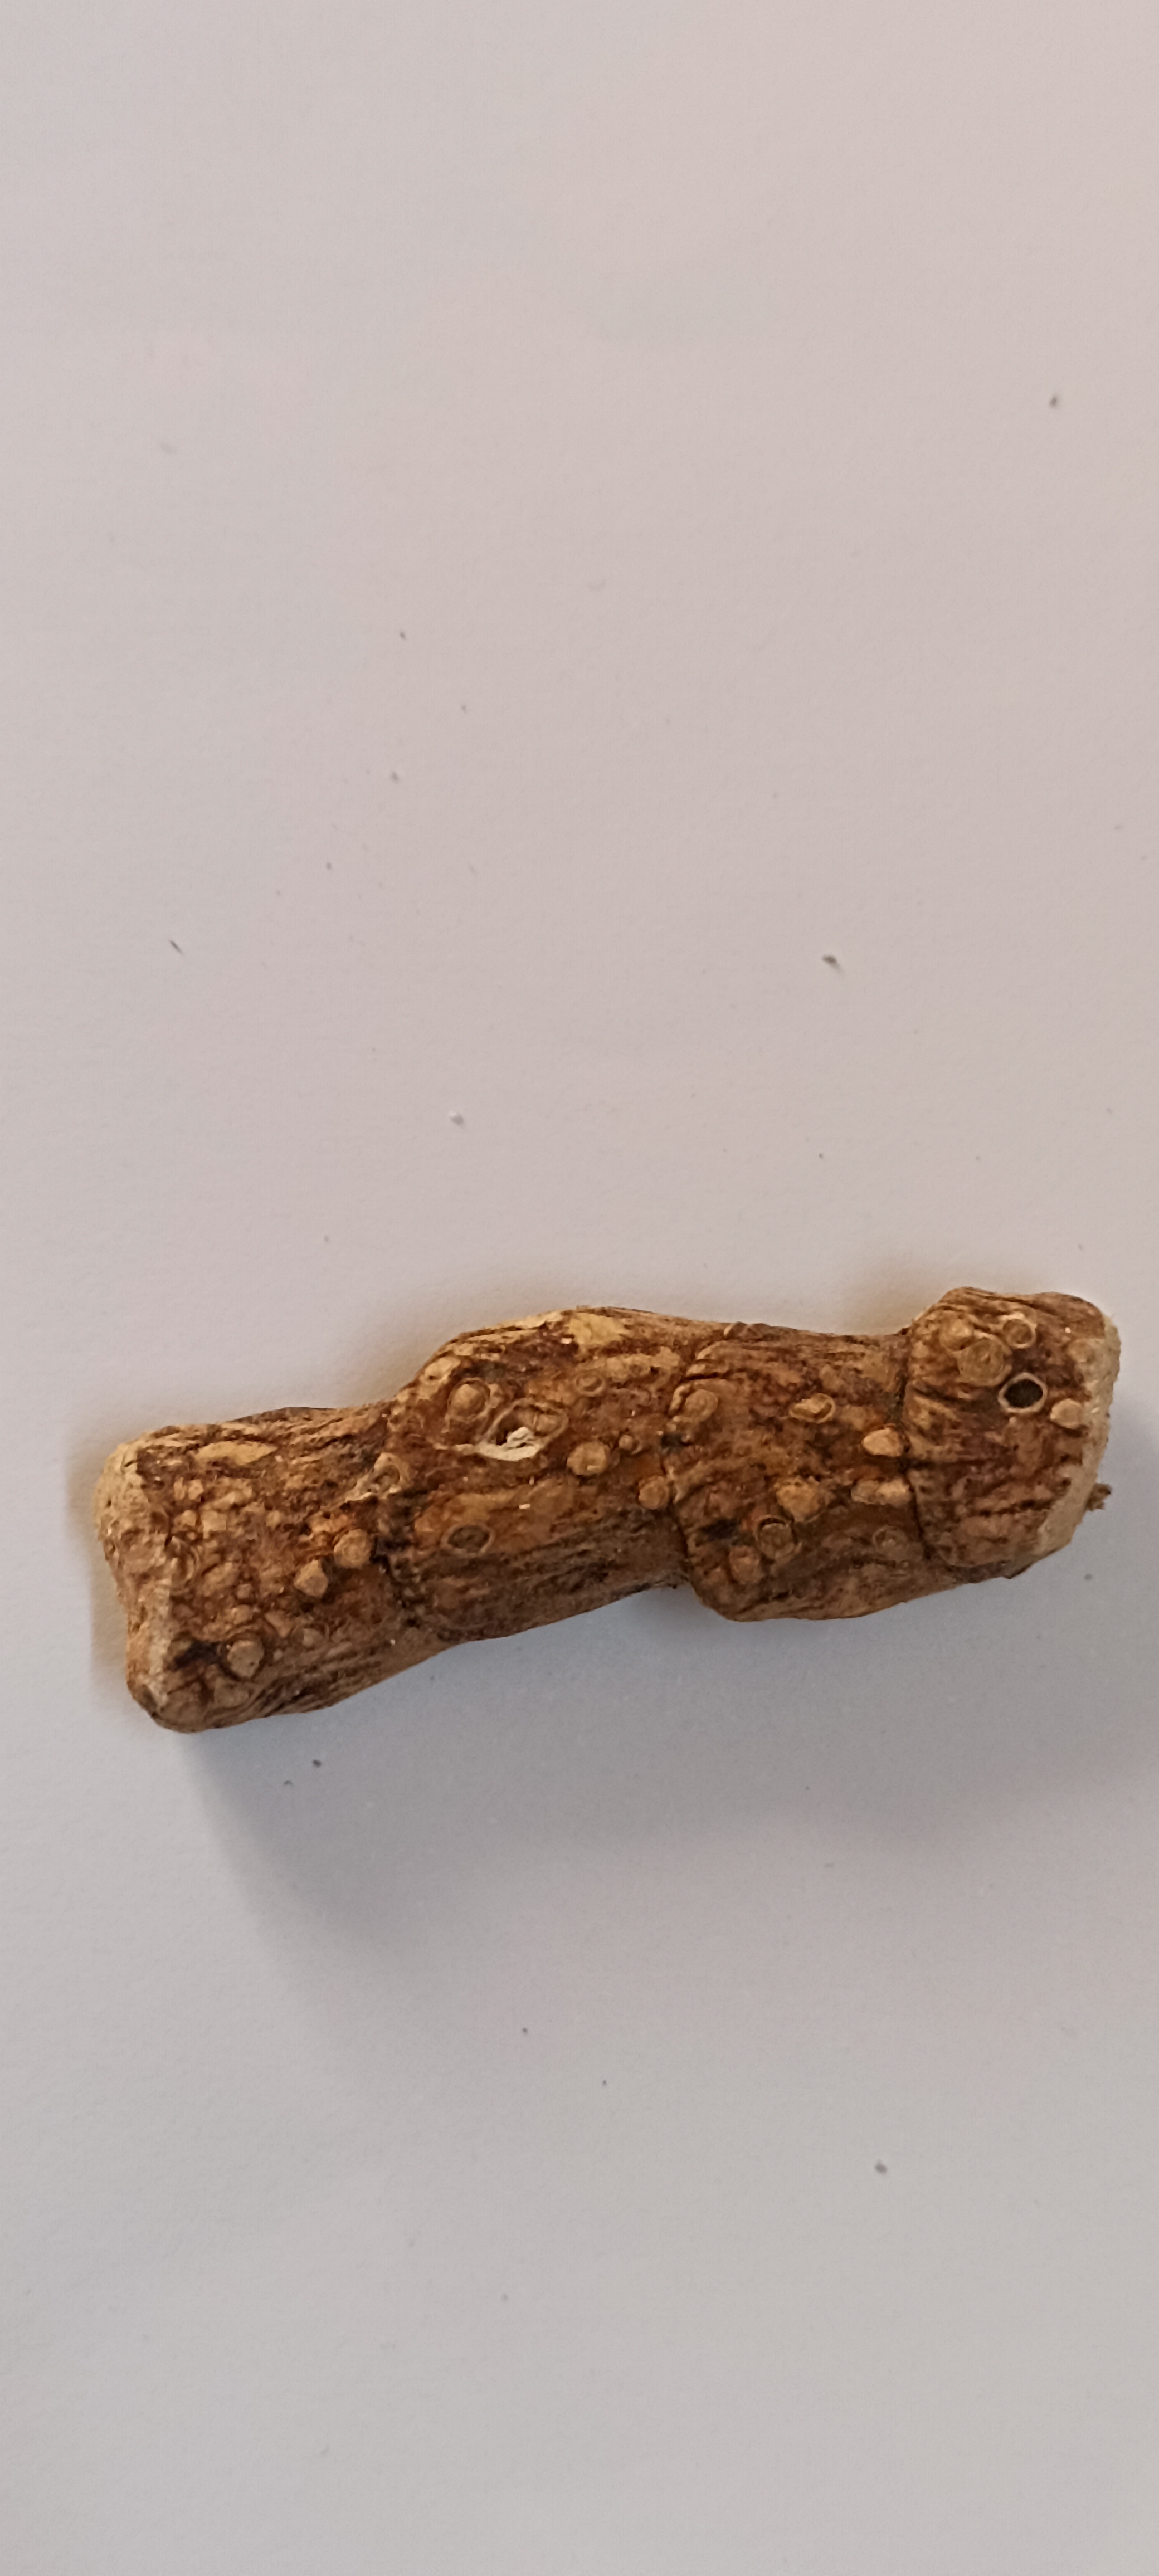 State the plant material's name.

vekhand
